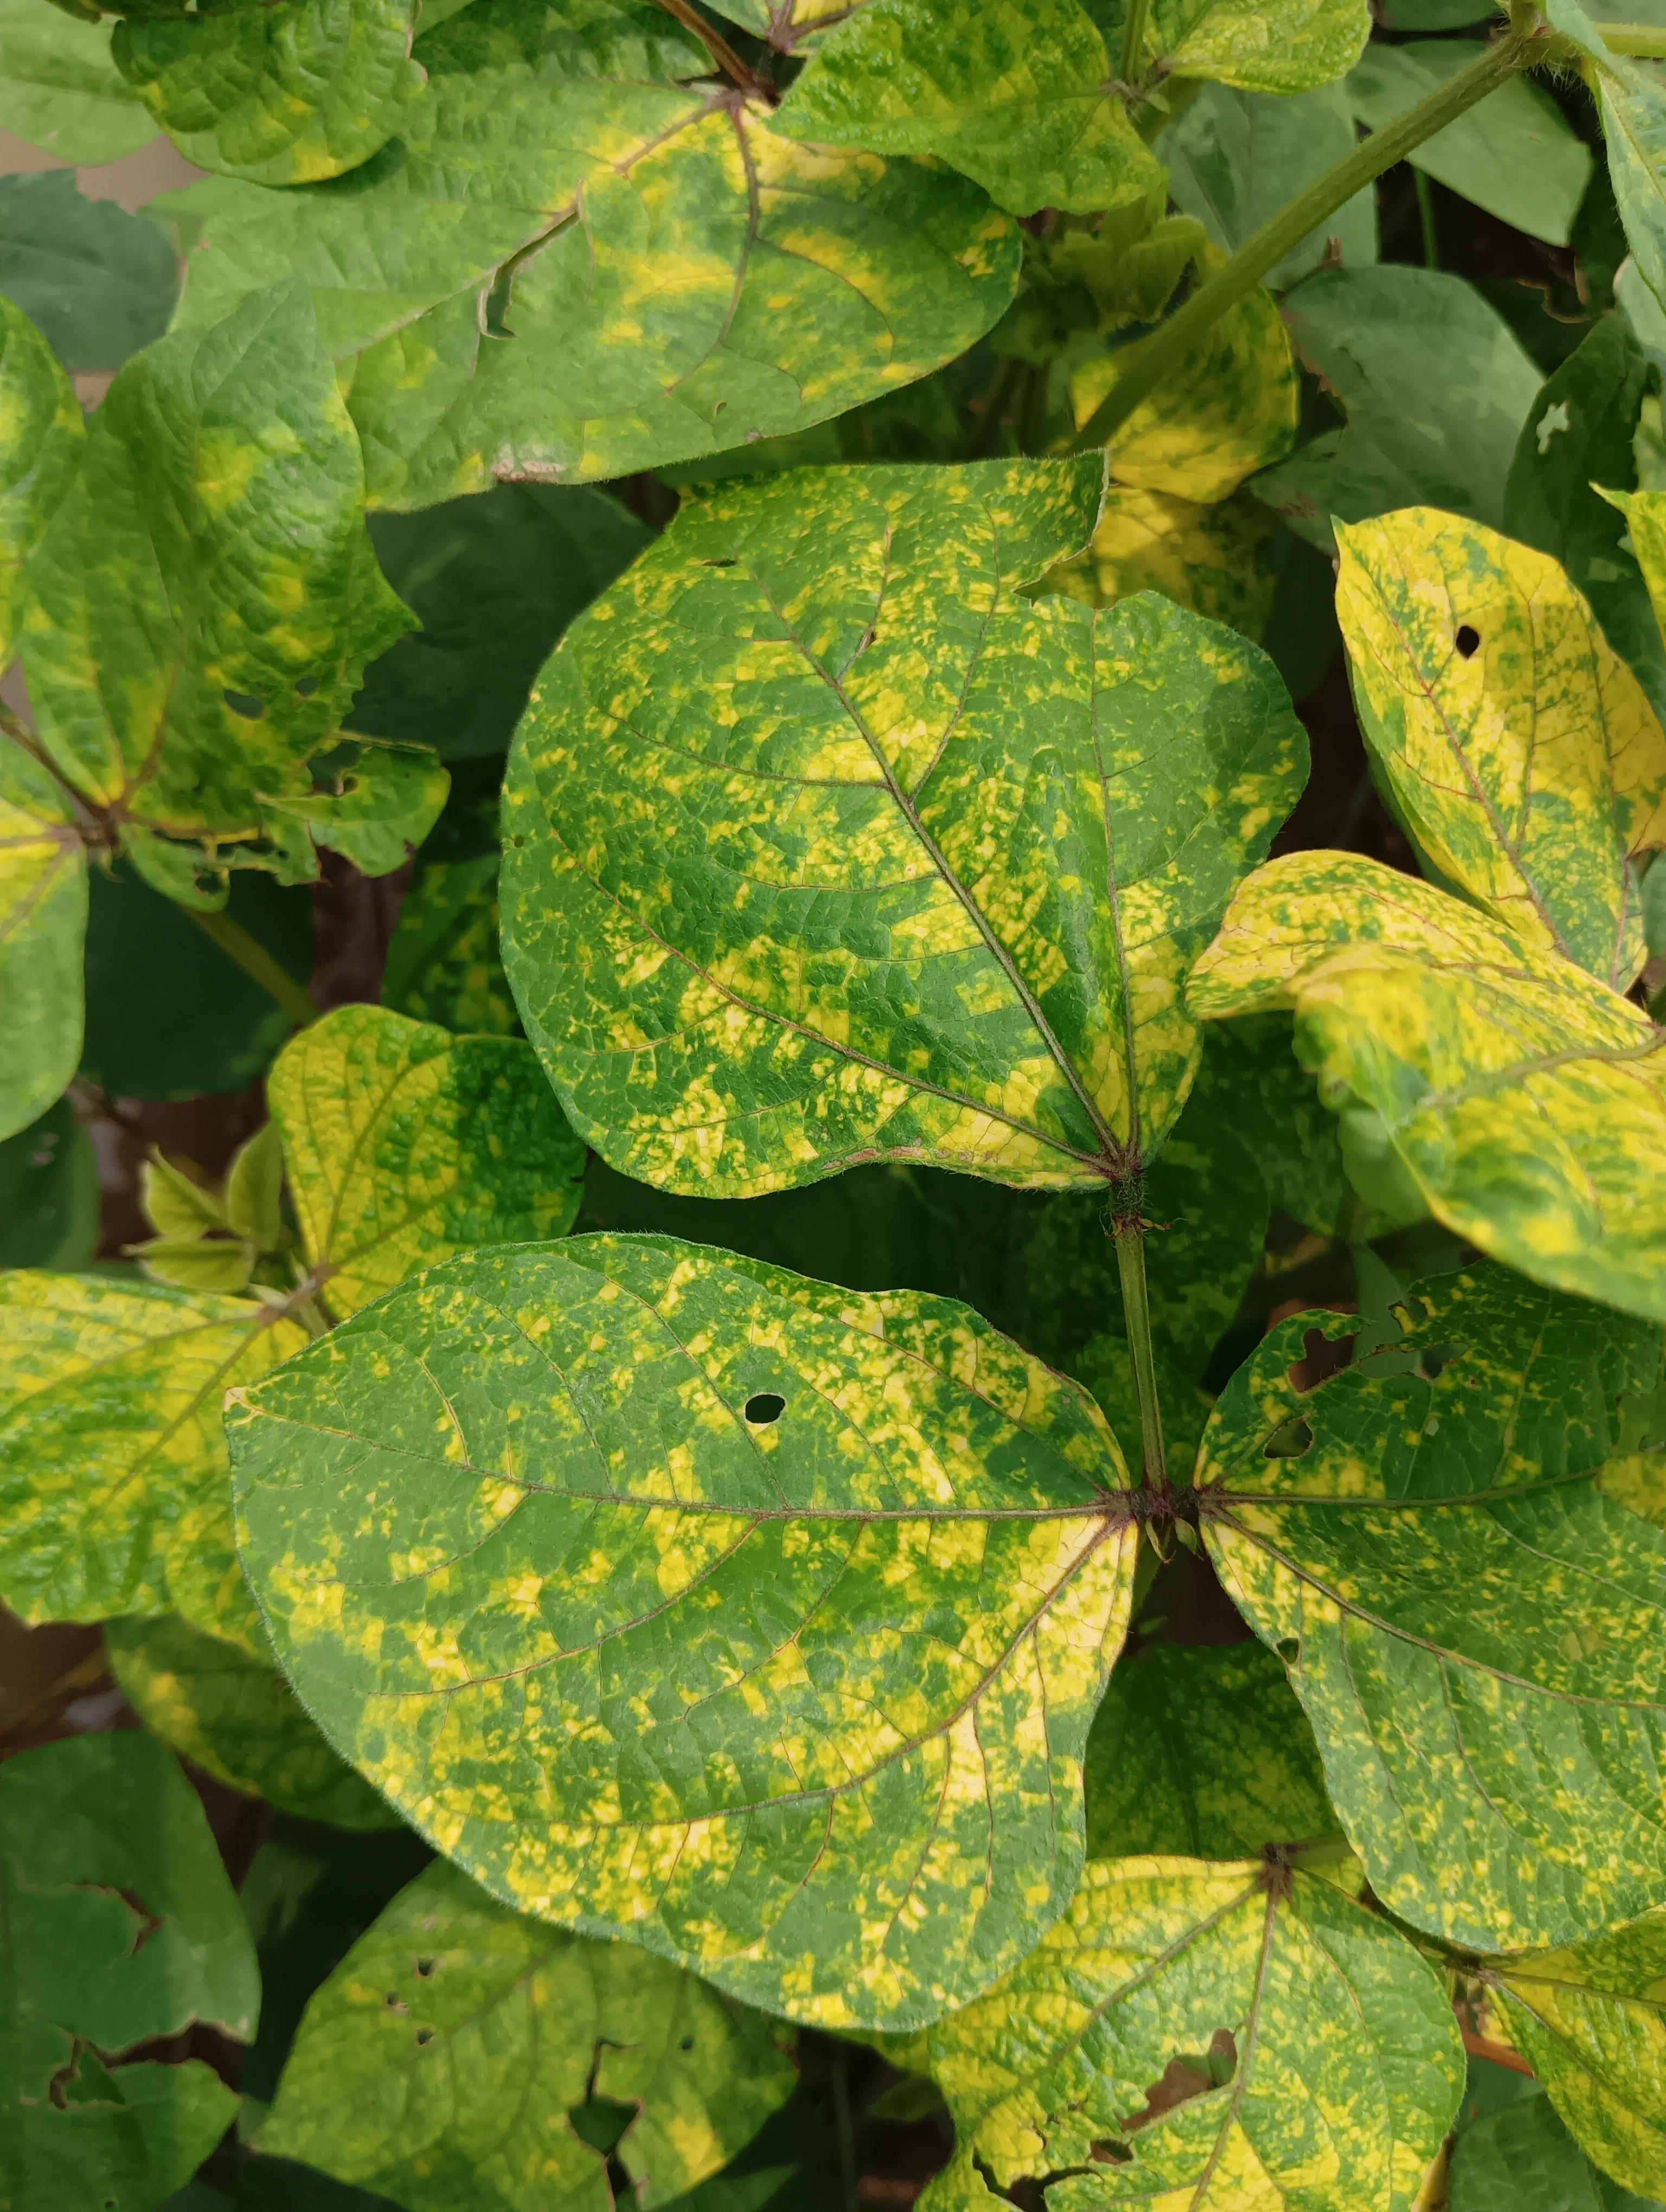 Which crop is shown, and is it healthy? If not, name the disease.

mungbean, yellow mosaic
